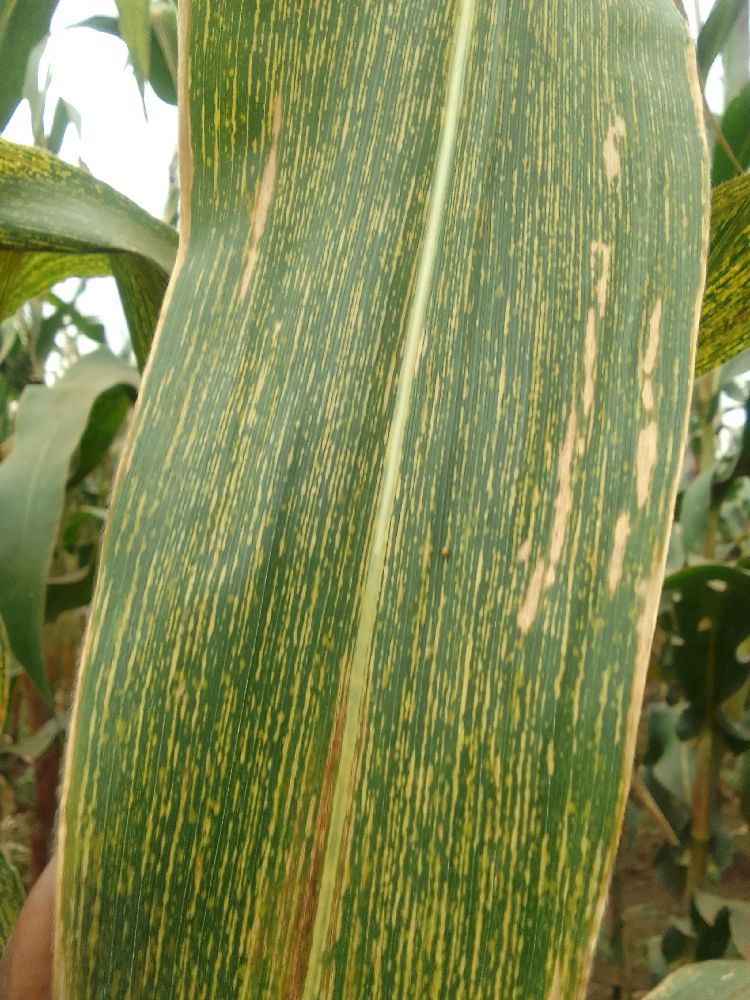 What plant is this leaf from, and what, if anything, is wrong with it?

maize, maize streak virus
